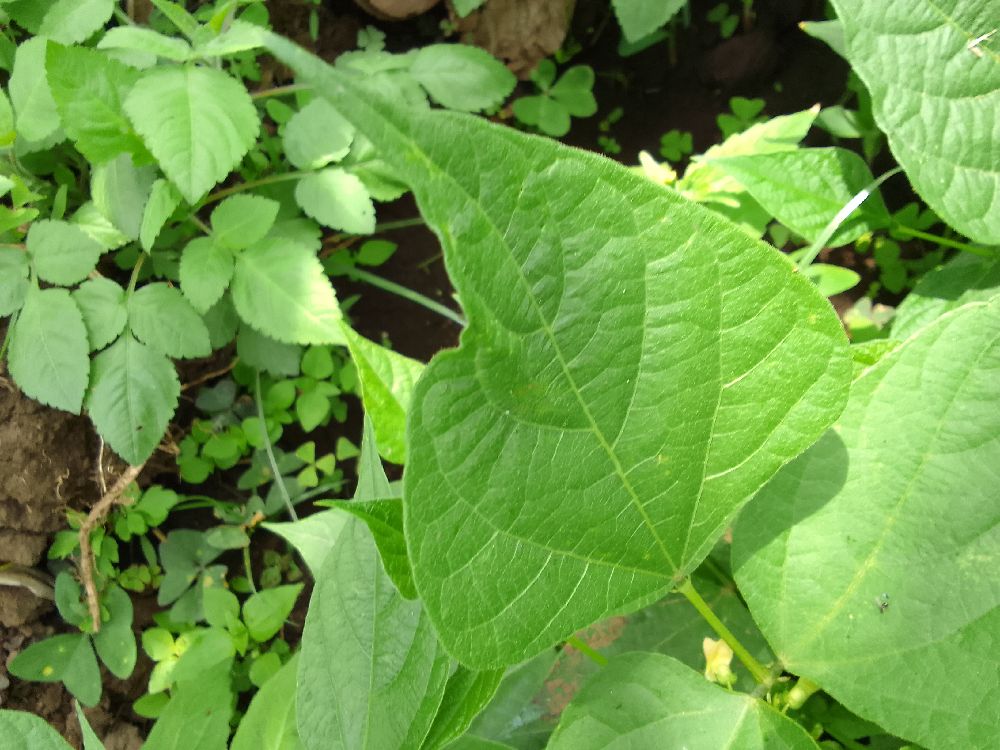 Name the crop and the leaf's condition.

common bean, healthy
